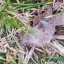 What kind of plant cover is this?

grass
